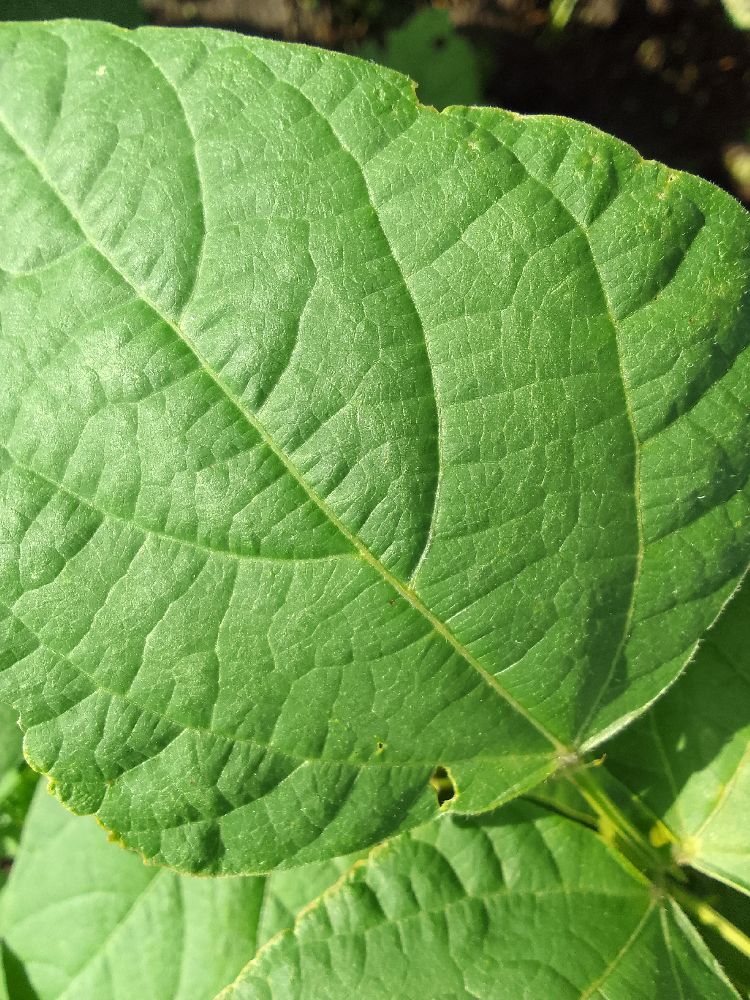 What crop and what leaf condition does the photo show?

common bean, healthy
